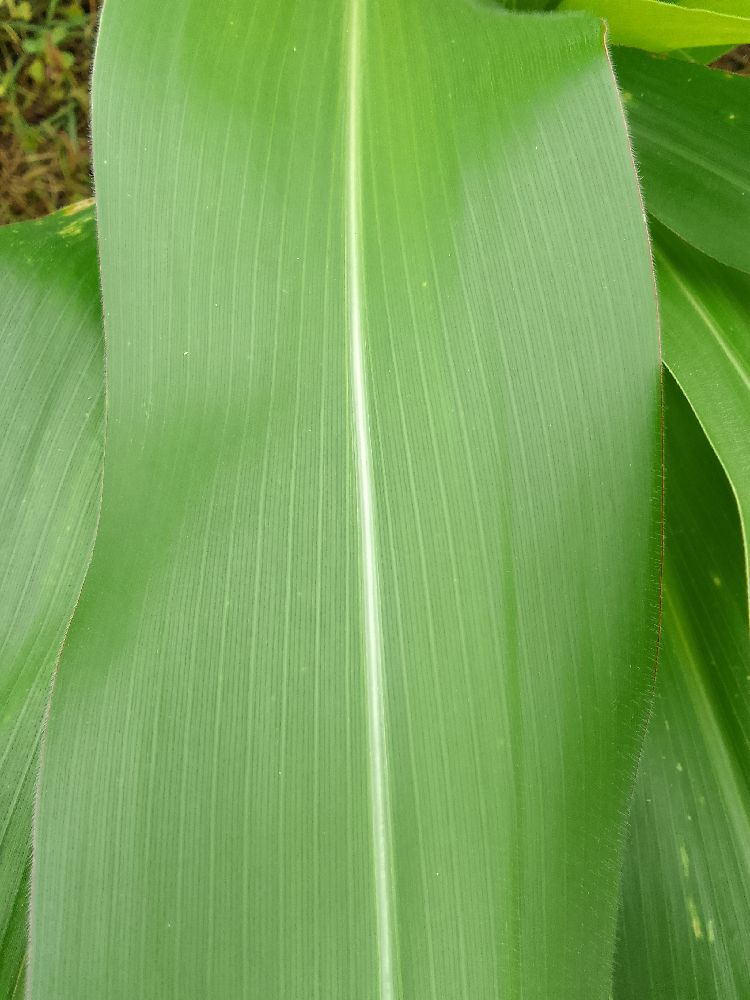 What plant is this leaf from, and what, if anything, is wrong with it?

maize, healthy
